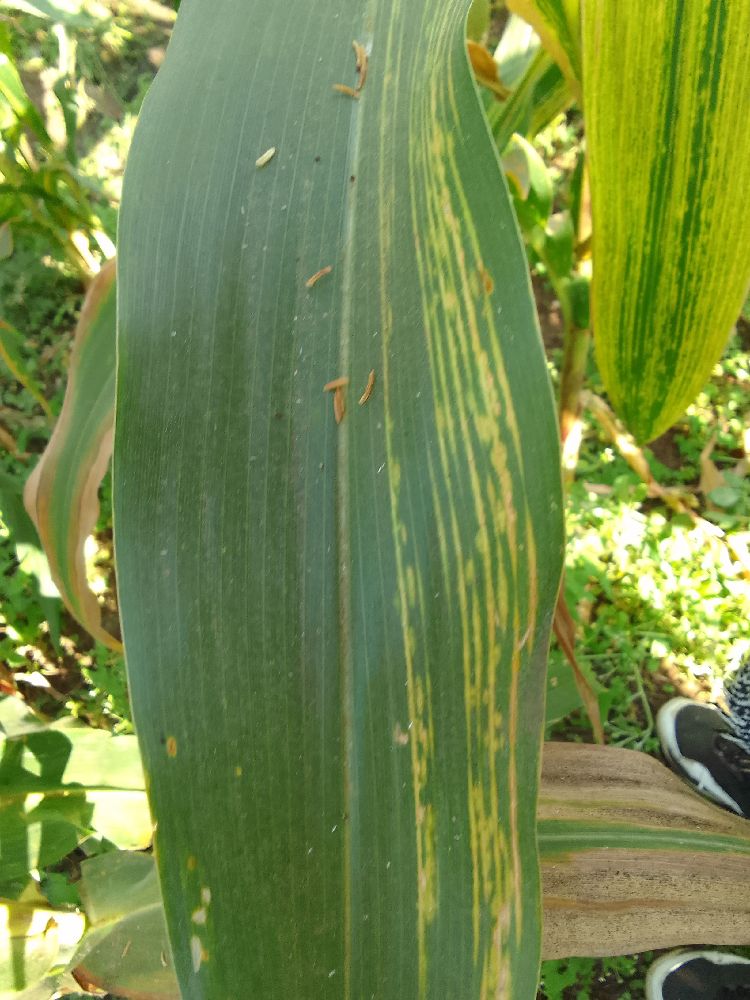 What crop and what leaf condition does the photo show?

maize, maize lethal necrosis
